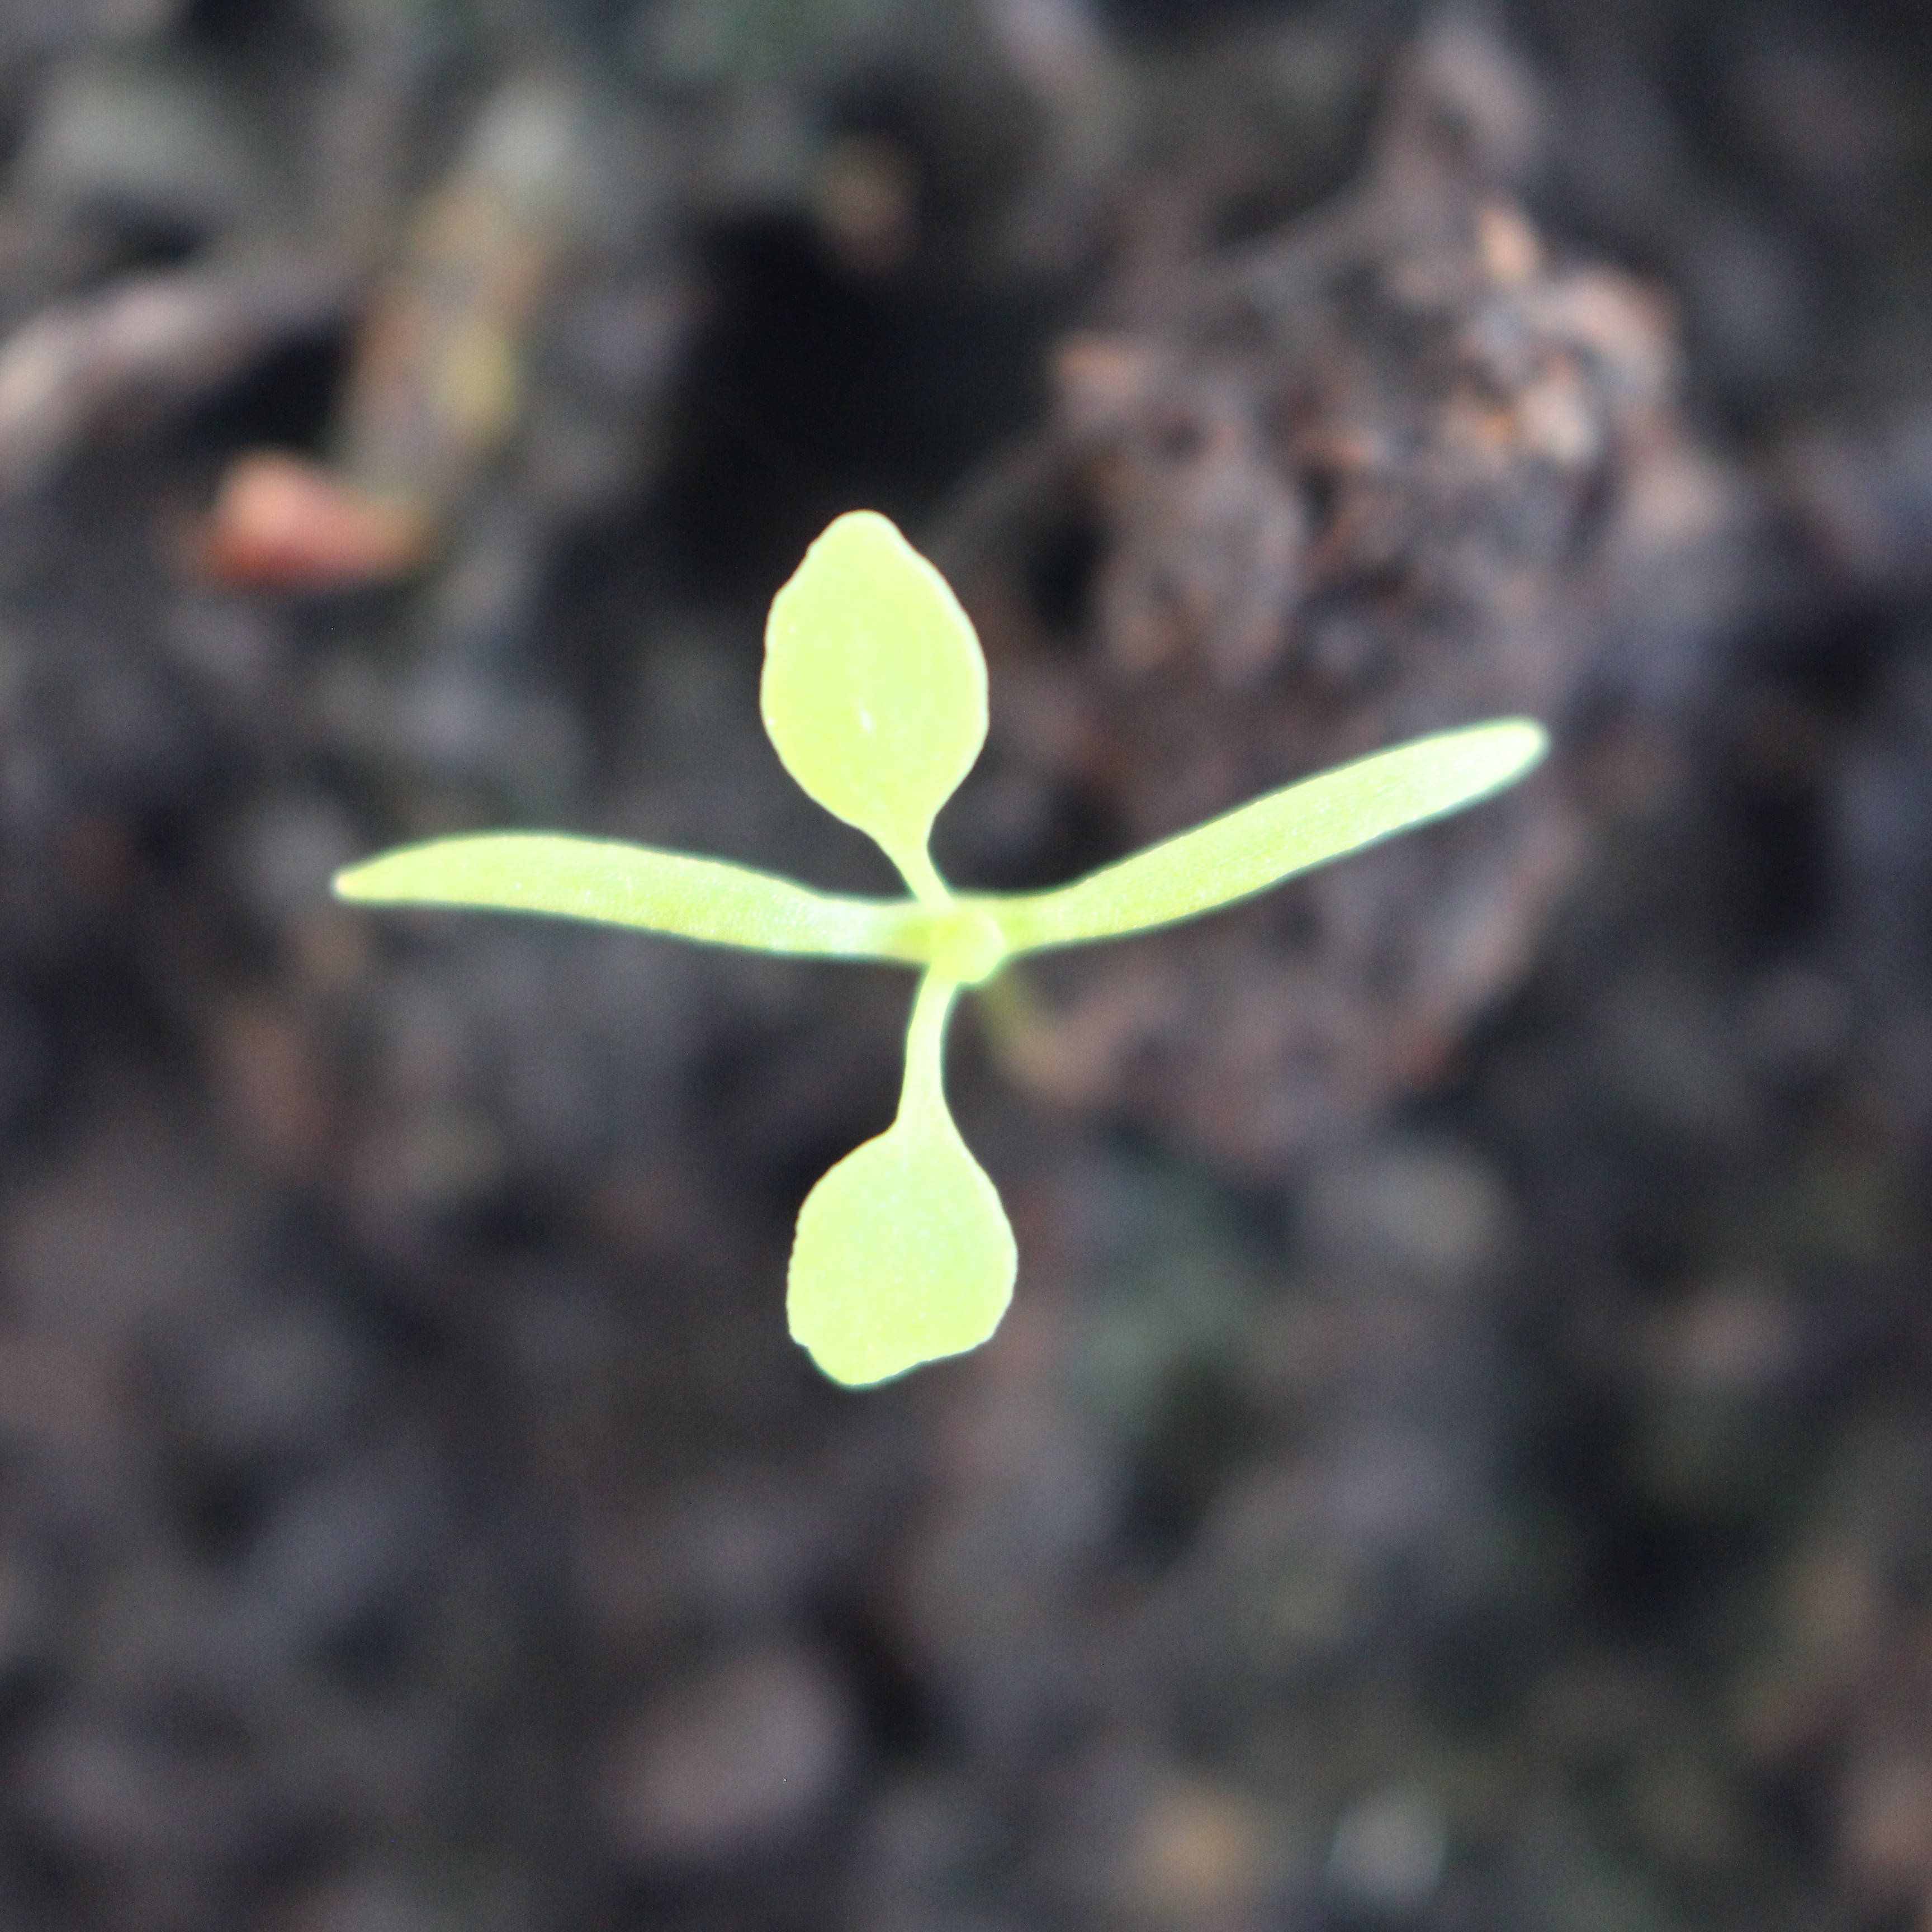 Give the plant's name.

Papaver rhoeas
